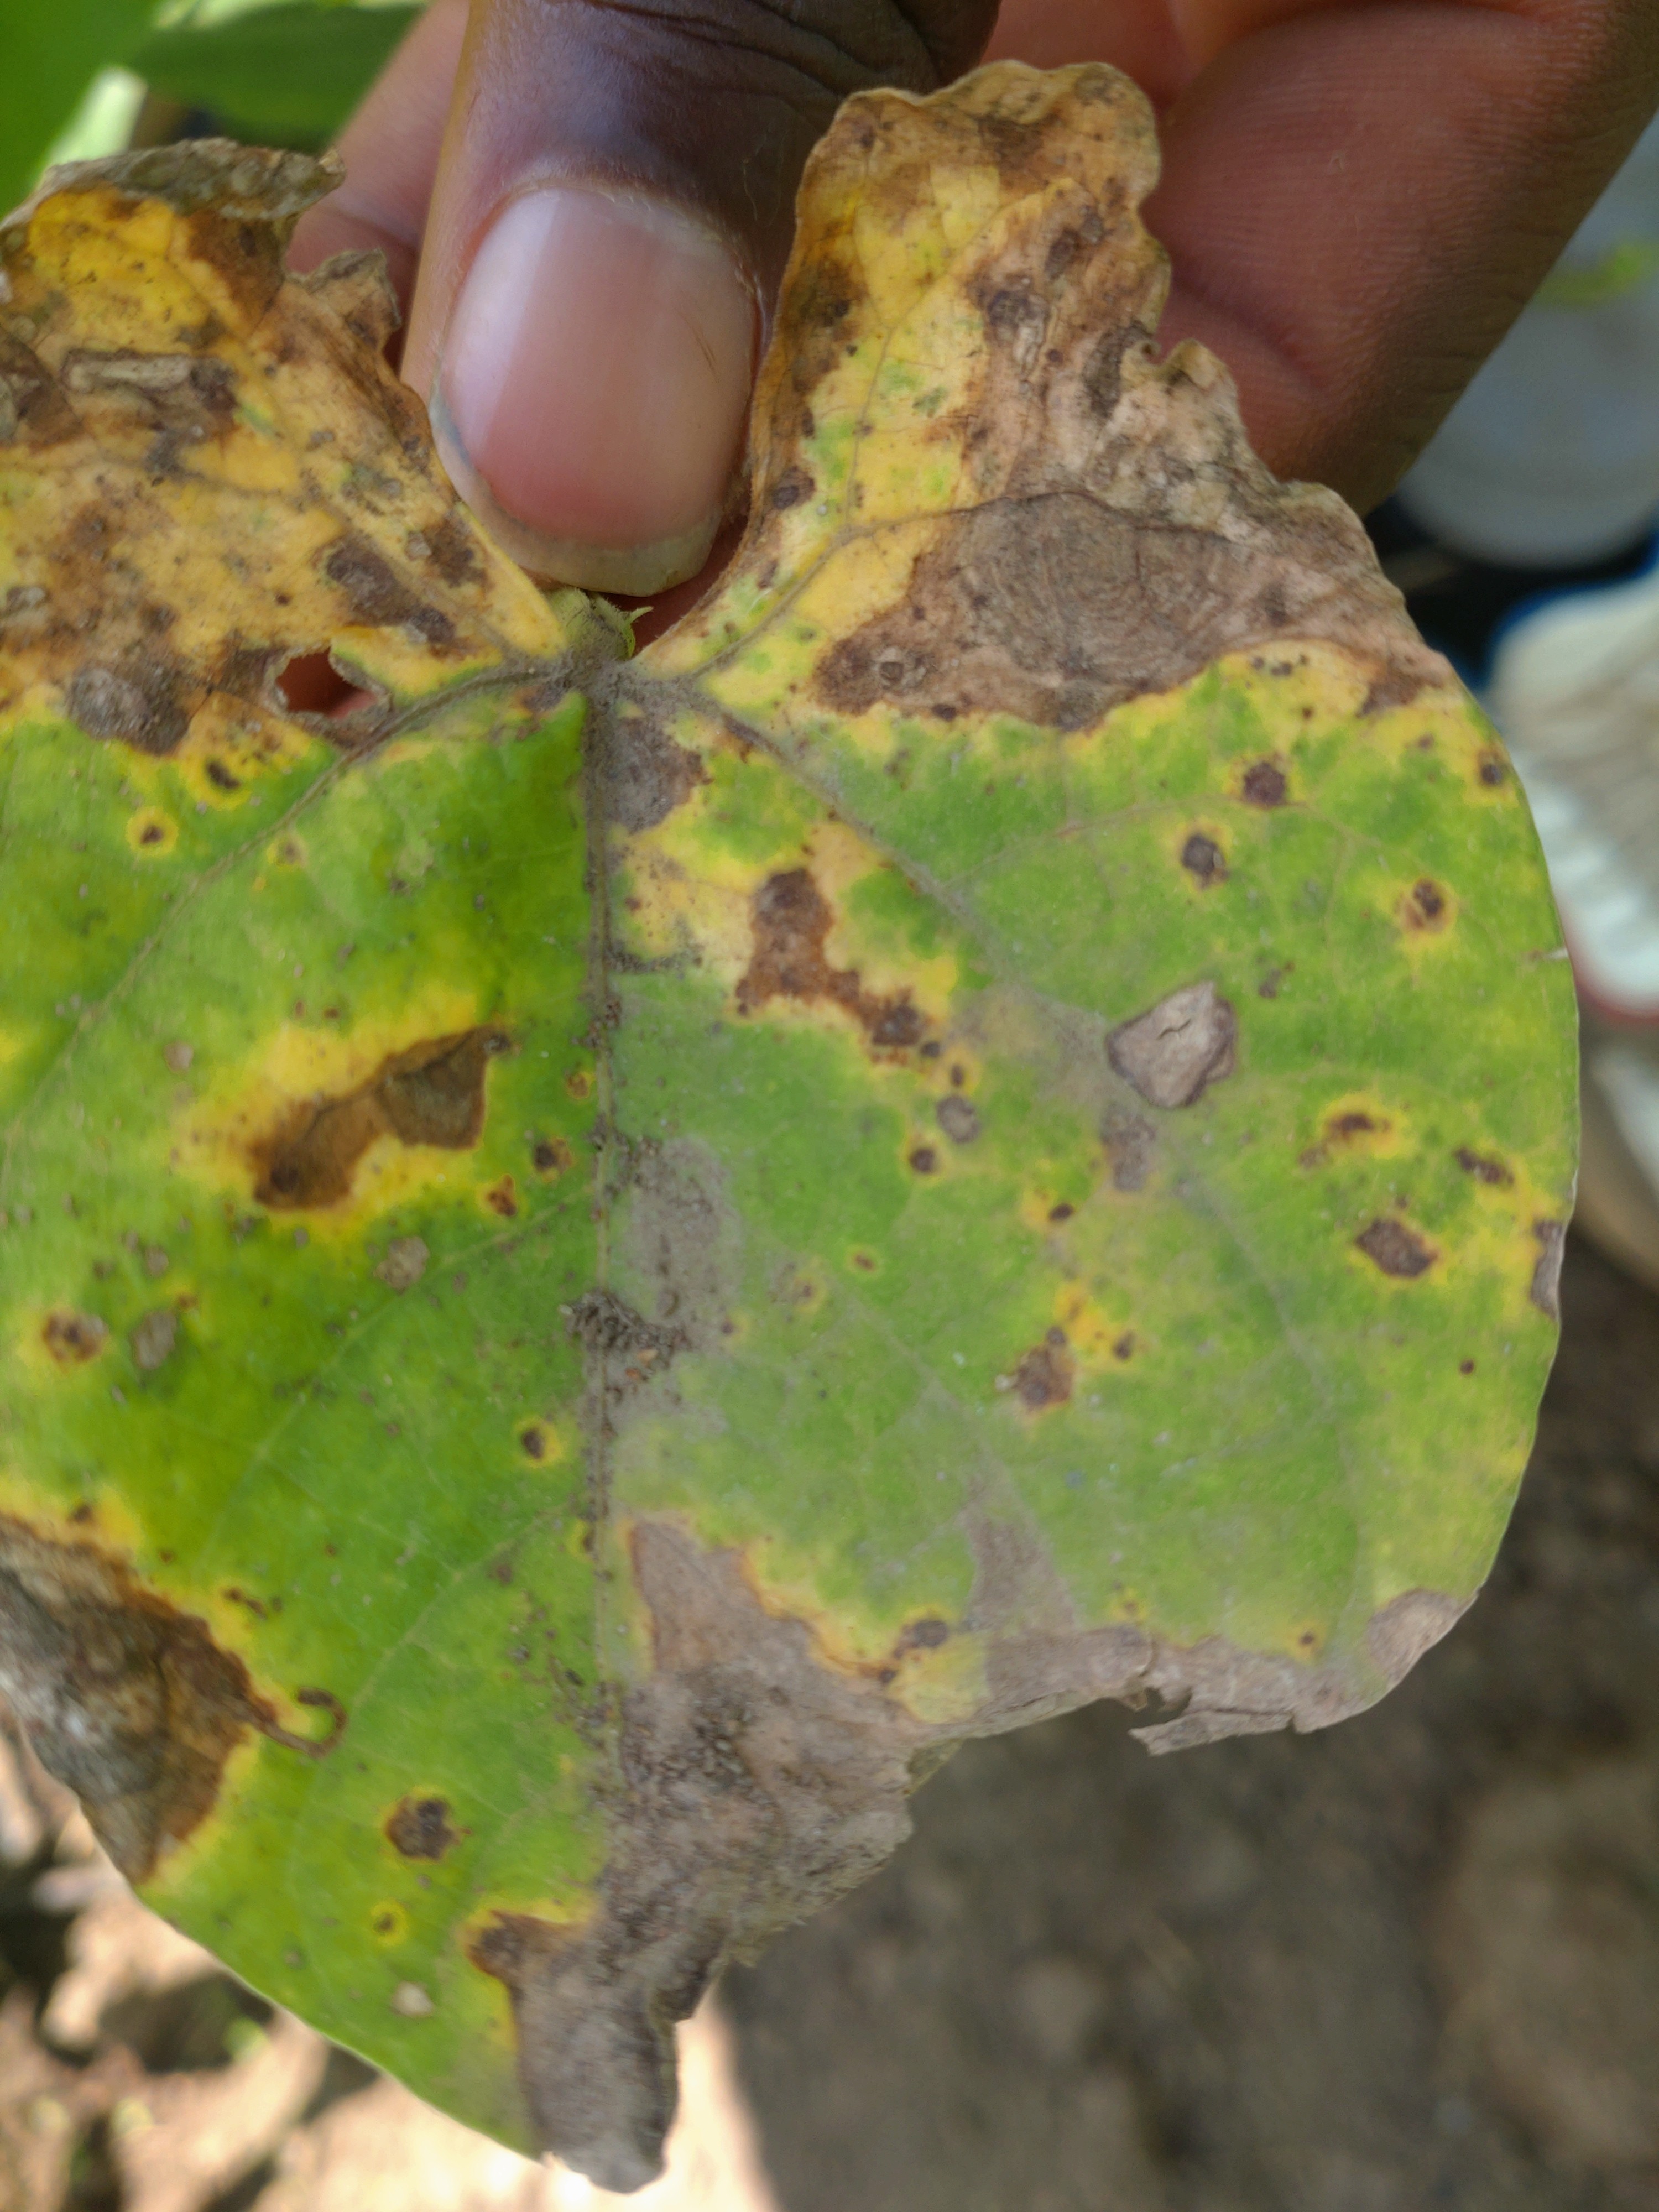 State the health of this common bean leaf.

rust
